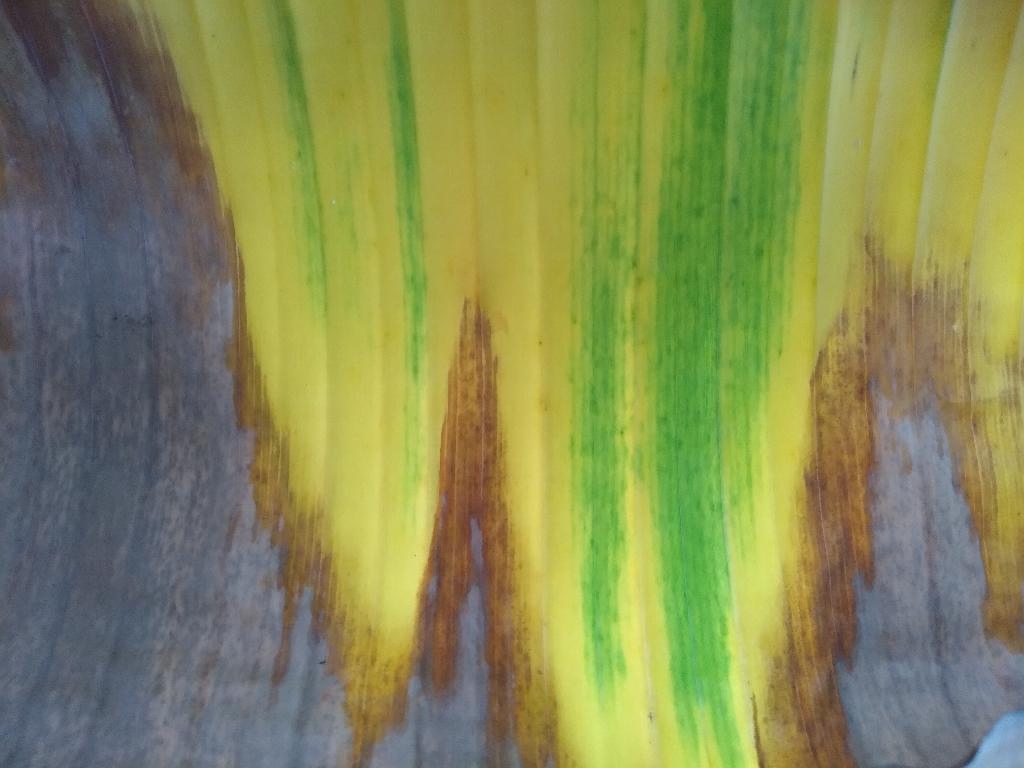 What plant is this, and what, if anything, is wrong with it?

banana, fusarium wilt race 1
